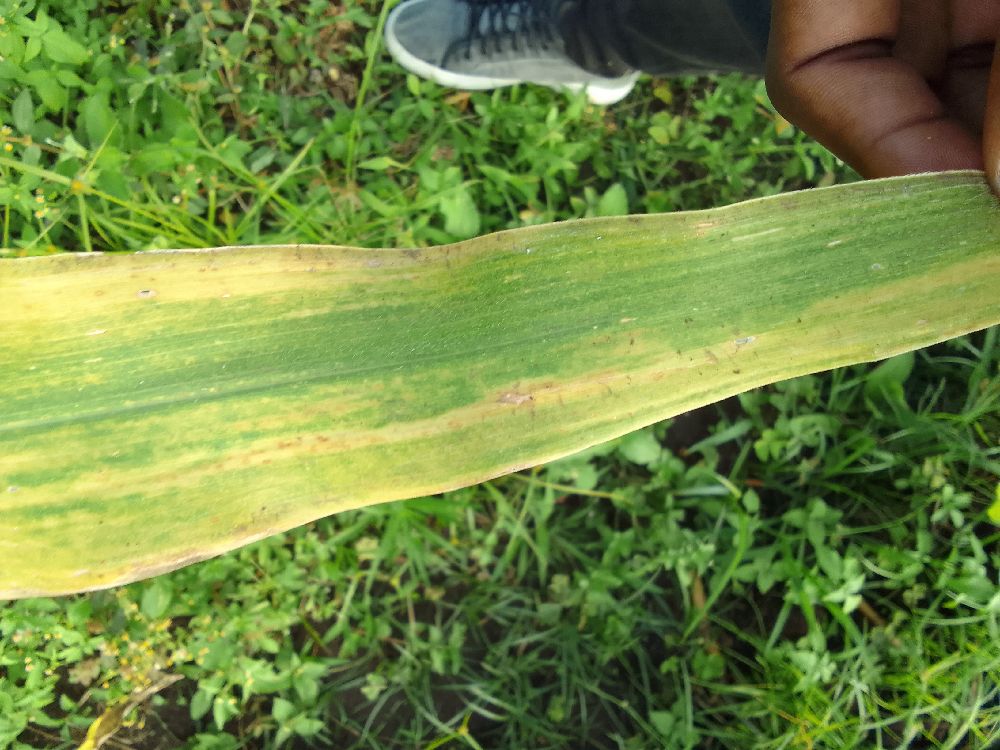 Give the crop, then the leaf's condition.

maize, maize lethal necrosis
